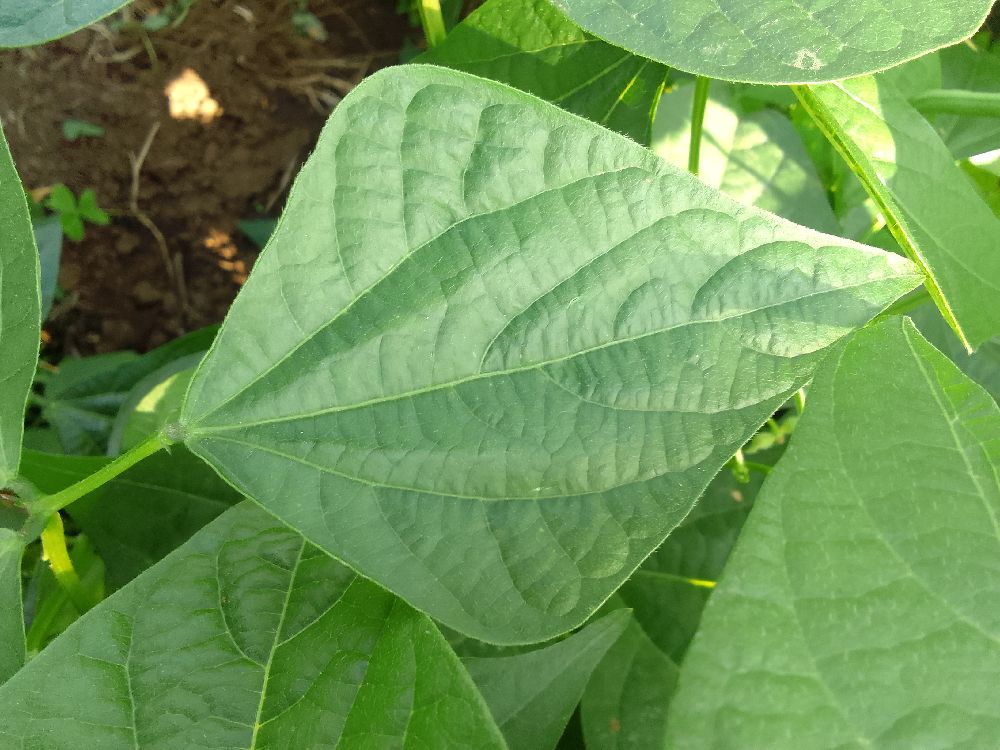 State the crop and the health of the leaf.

common bean, healthy
